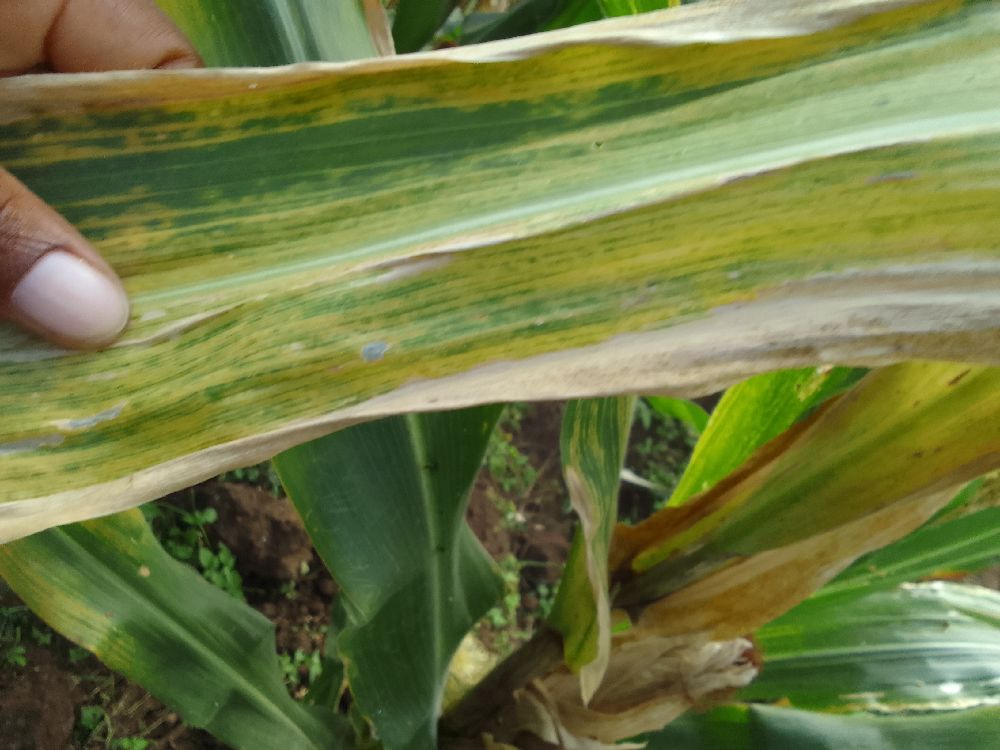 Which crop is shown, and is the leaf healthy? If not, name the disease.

maize, maize lethal necrosis
